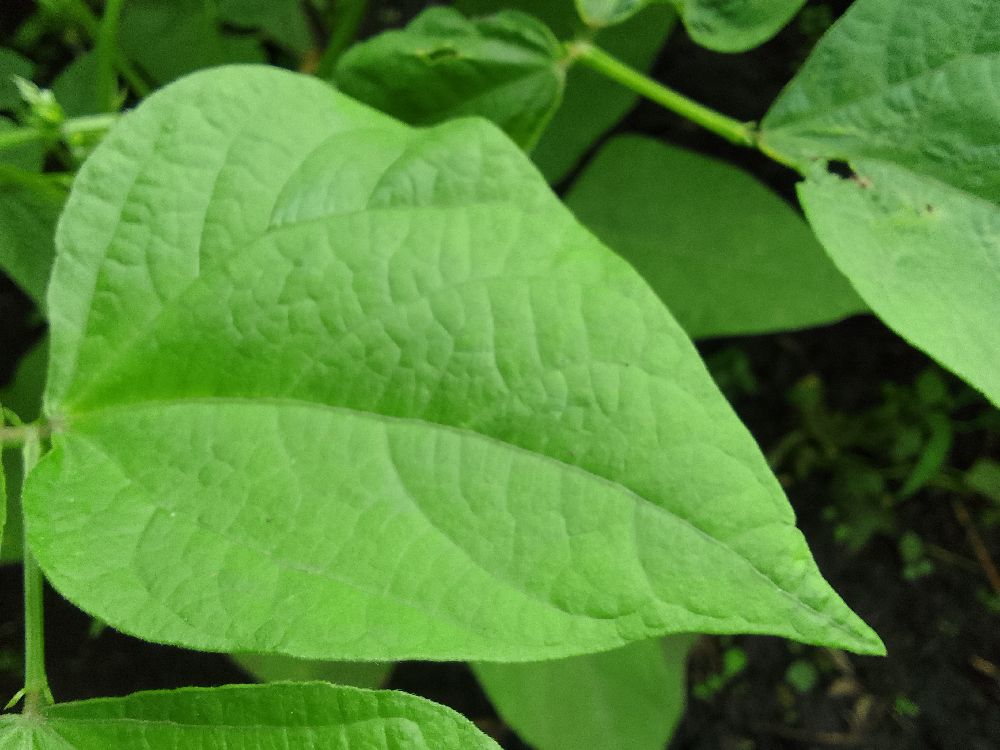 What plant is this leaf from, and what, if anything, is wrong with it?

common bean, healthy
